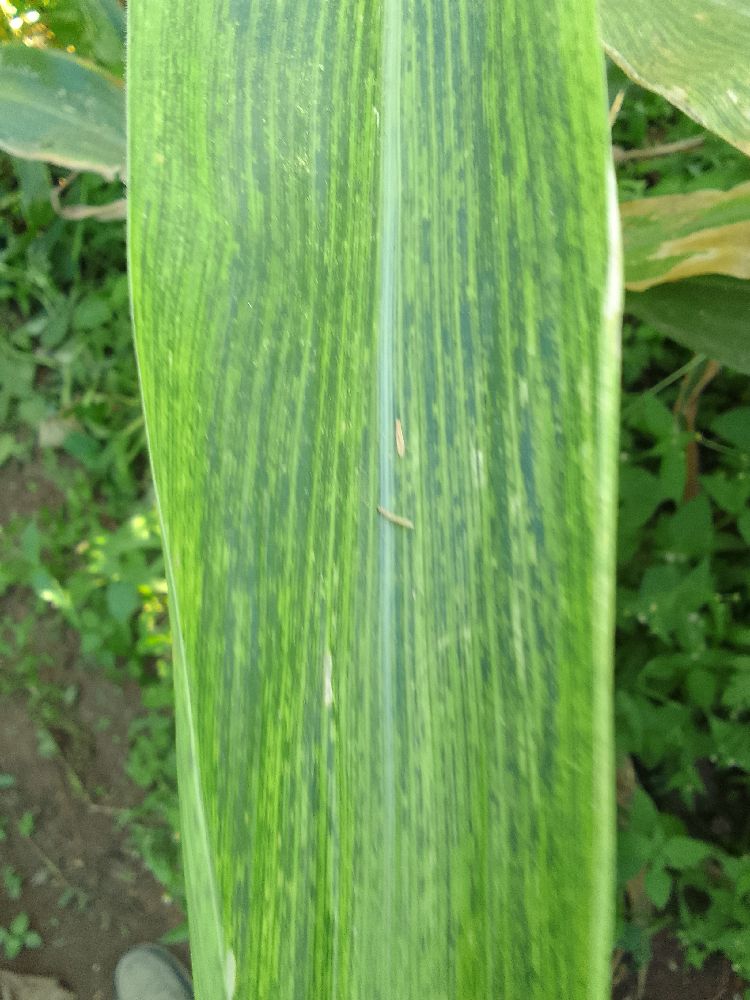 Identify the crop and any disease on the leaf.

maize, maize lethal necrosis
